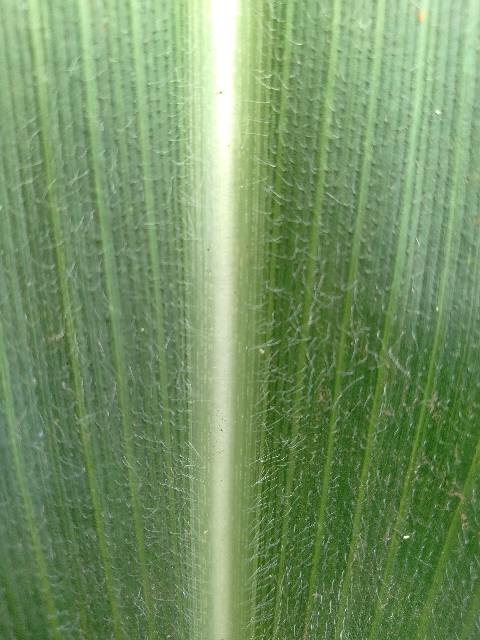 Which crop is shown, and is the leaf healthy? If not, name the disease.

maize, healthy
